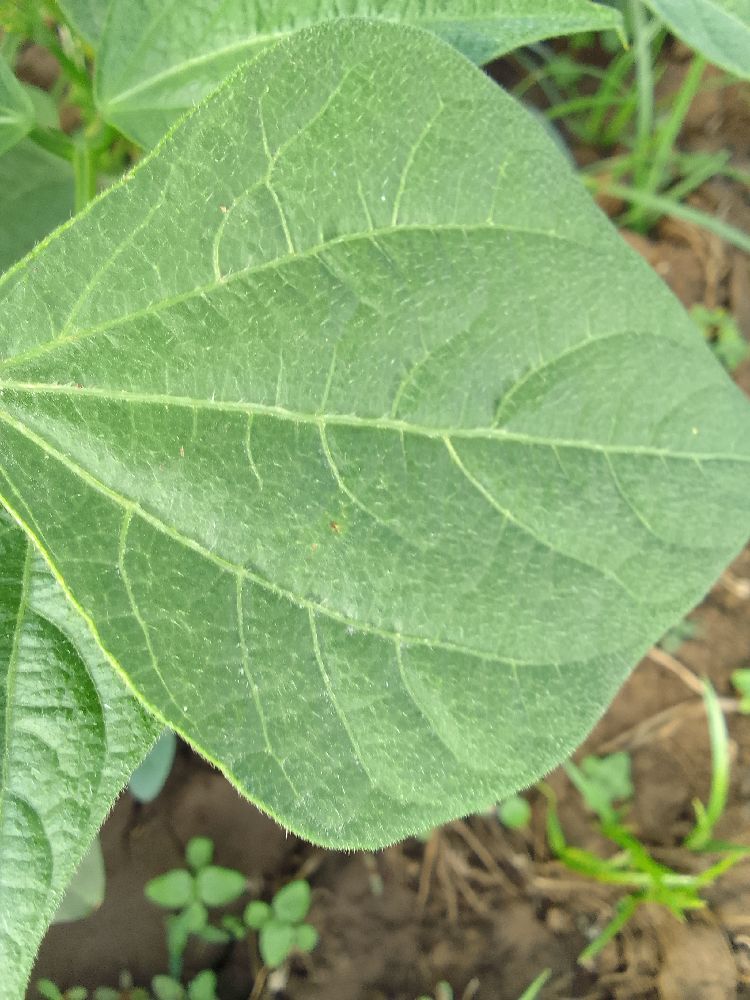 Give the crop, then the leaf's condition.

common bean, healthy
